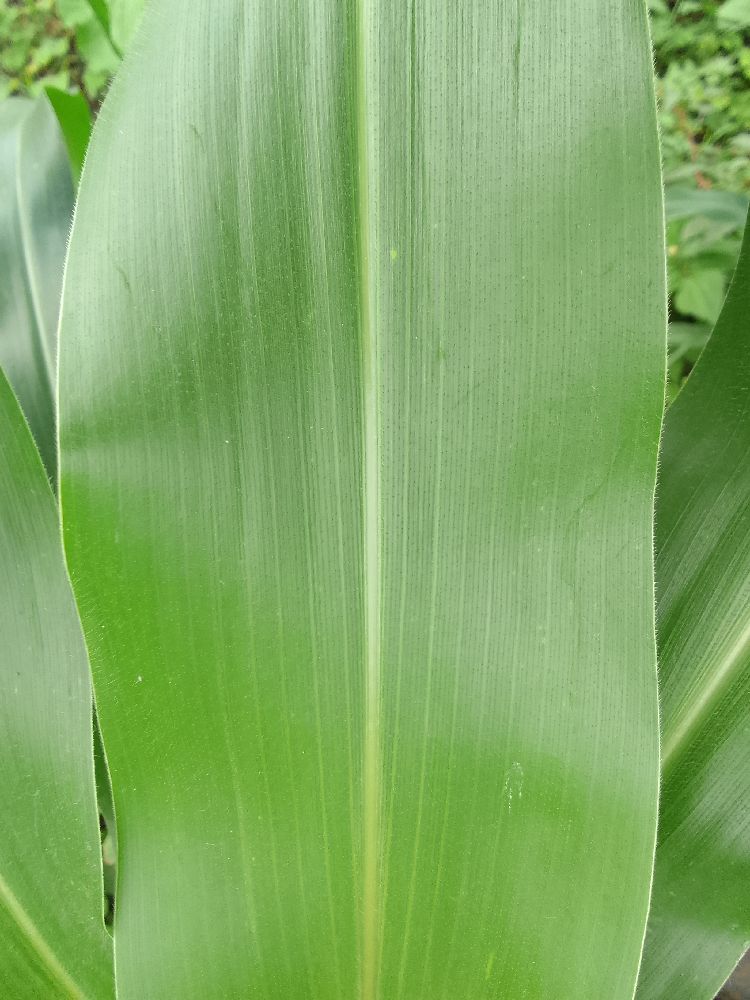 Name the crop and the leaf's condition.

maize, healthy
